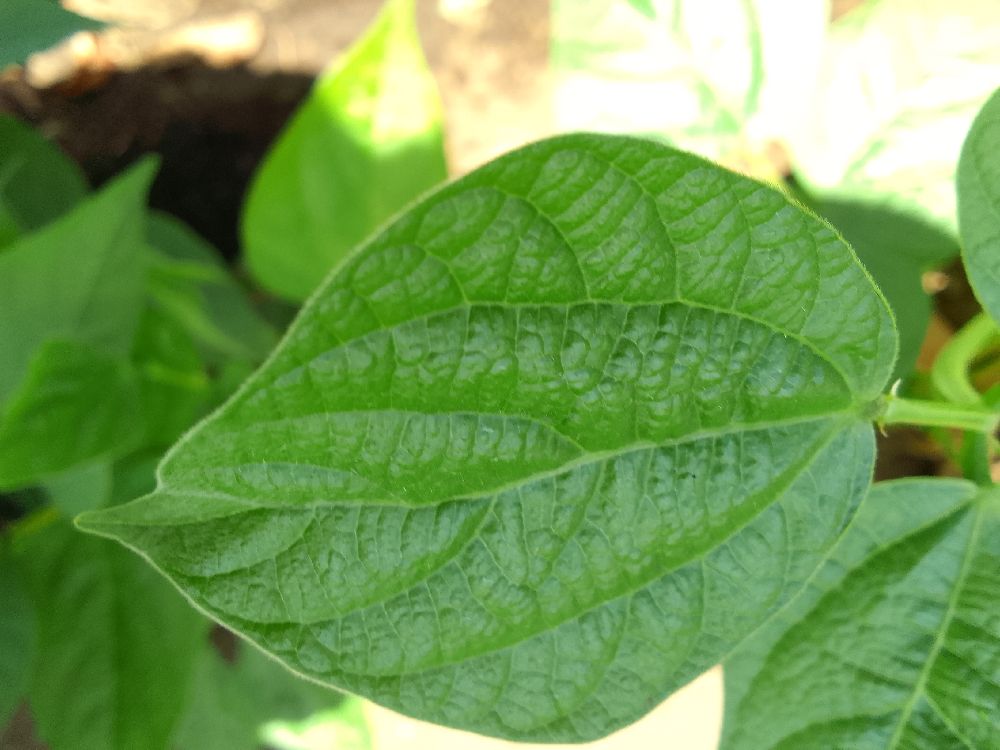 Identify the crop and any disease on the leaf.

common bean, healthy
